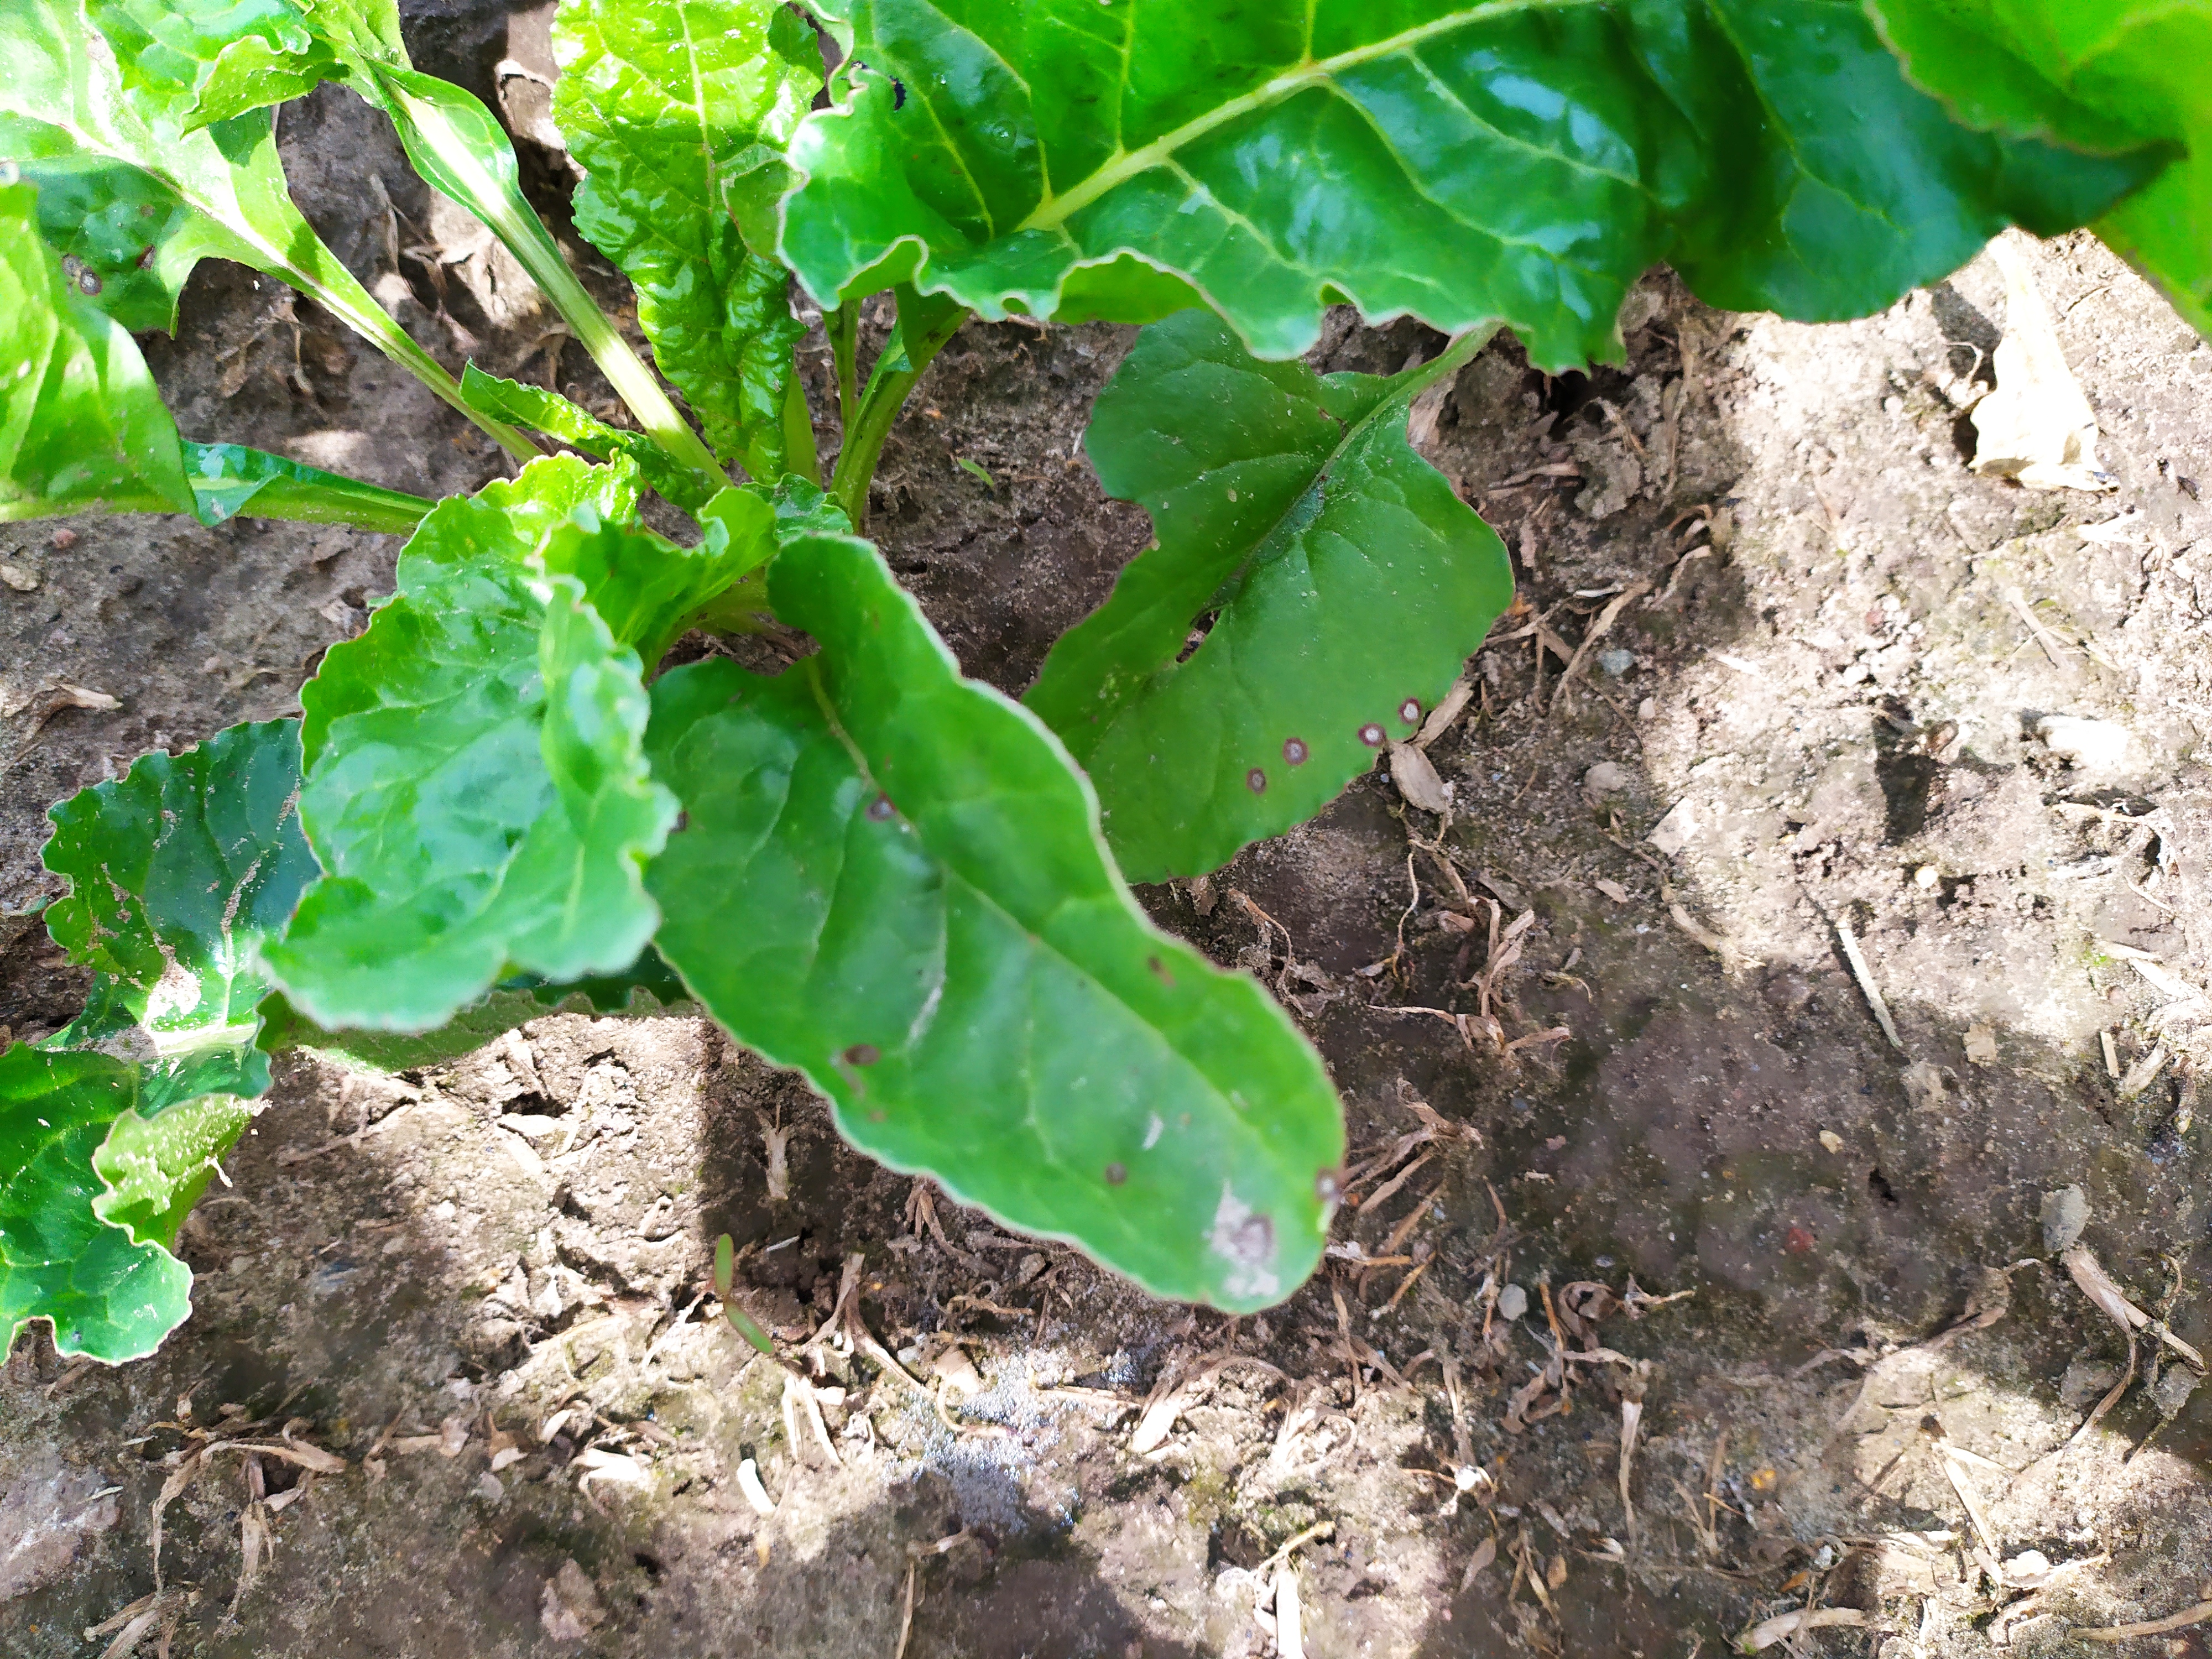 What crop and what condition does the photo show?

beet, cercospora
